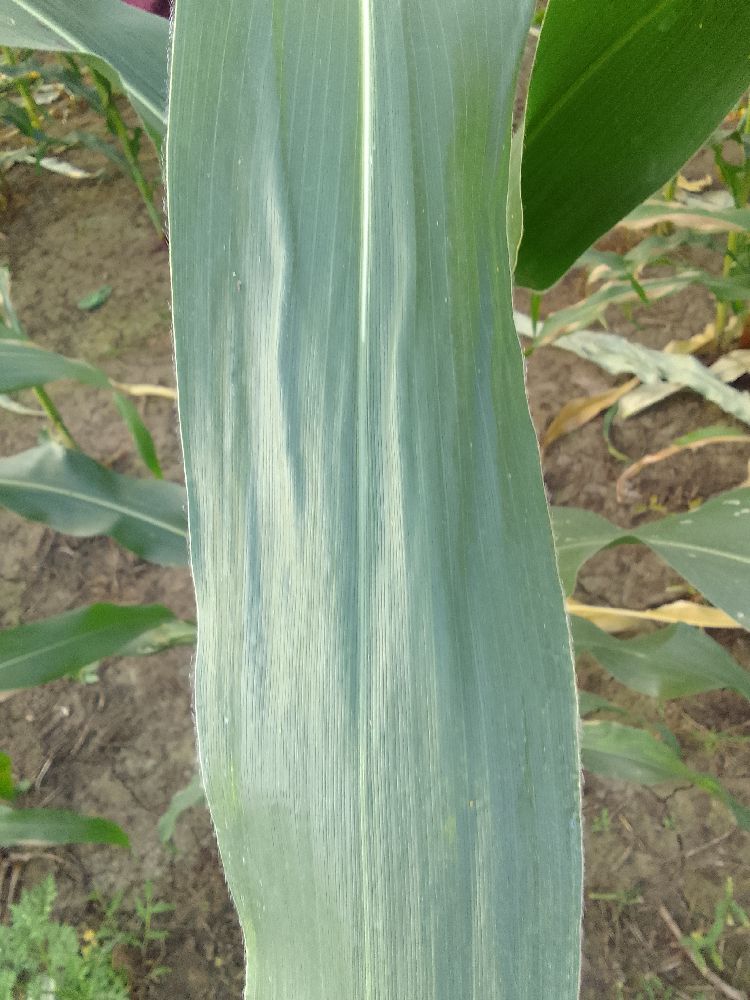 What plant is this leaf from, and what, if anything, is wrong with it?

maize, healthy
